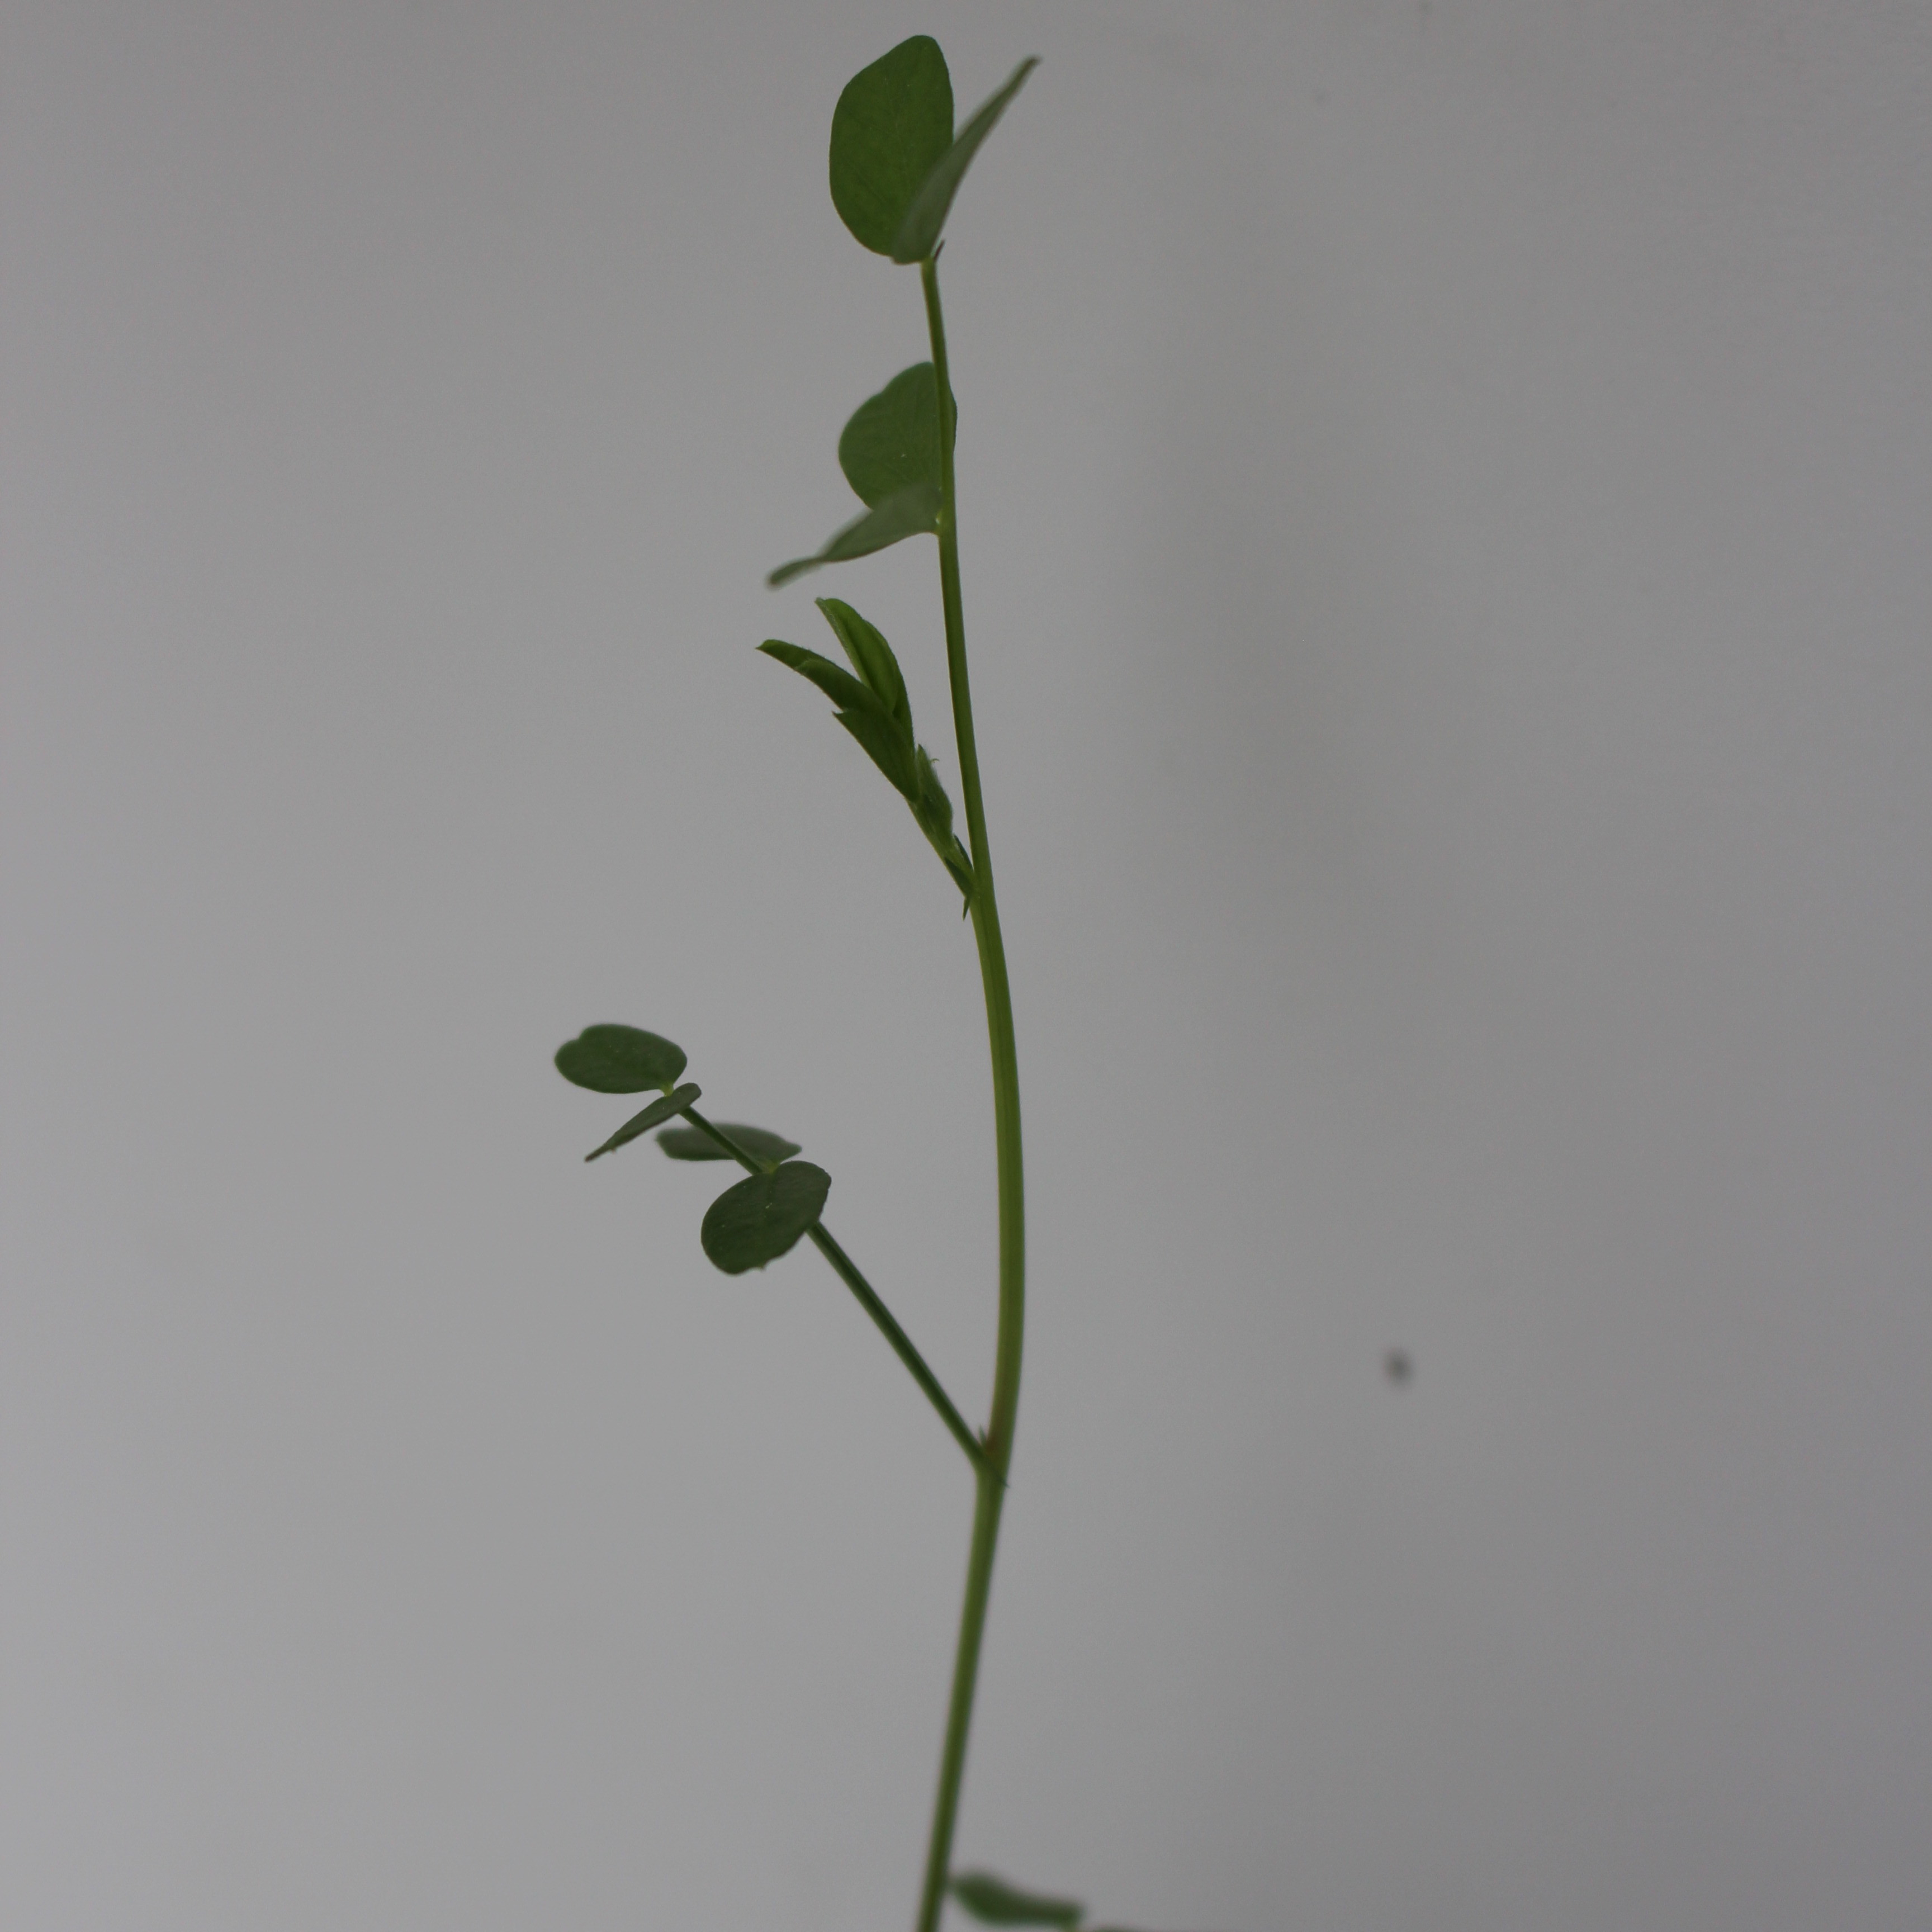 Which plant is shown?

Vicia sativa
